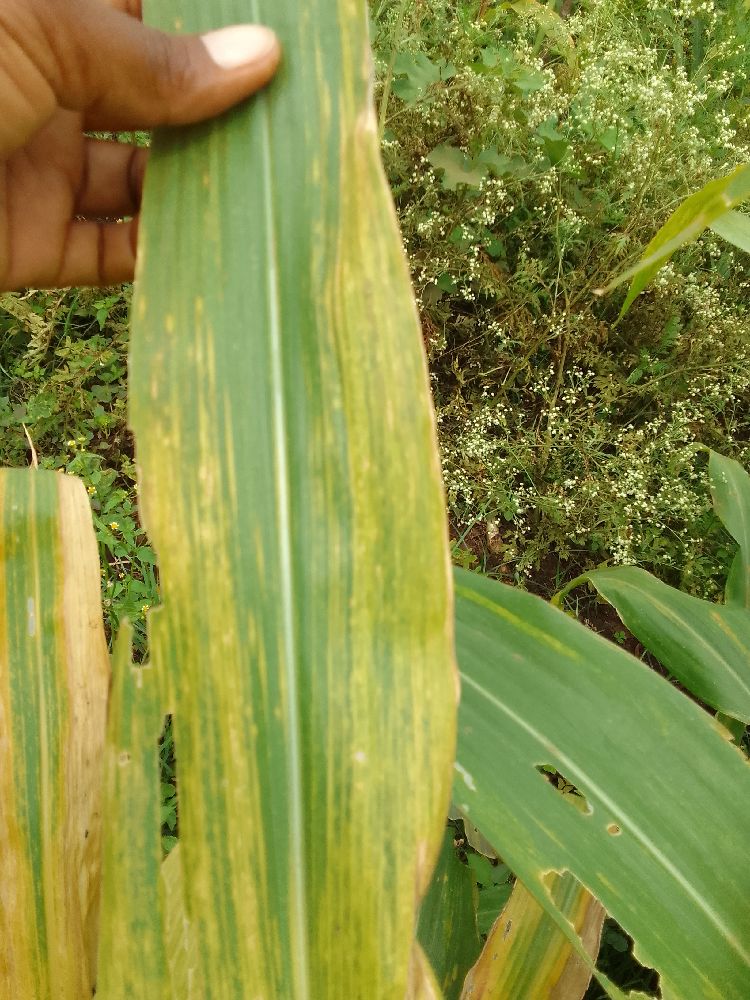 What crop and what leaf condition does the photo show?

maize, maize lethal necrosis
